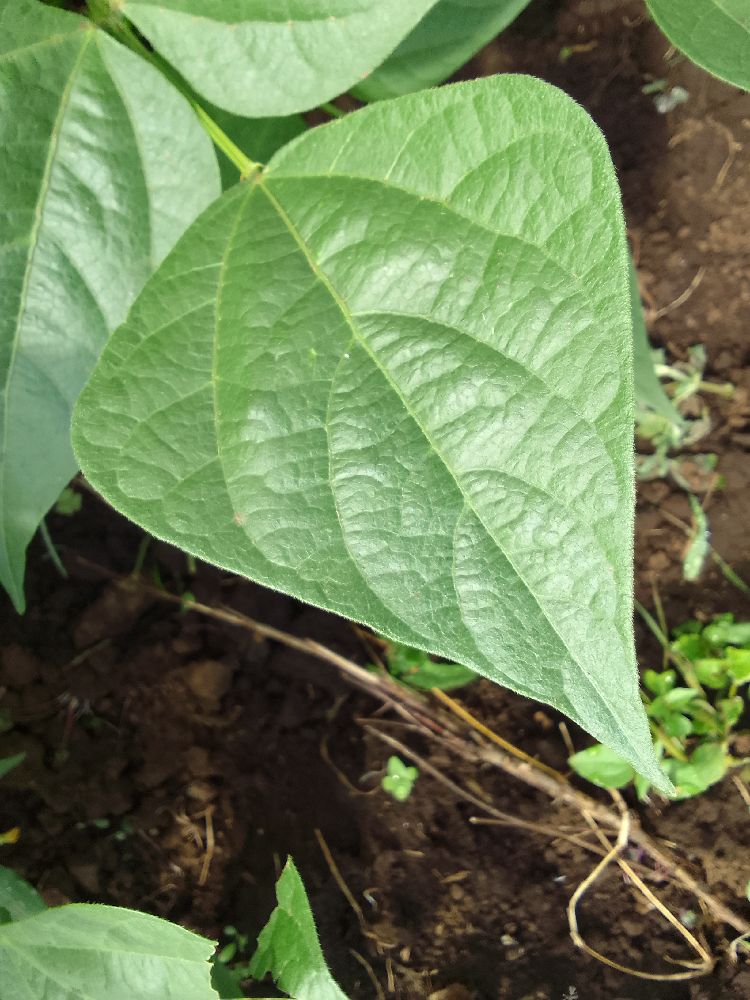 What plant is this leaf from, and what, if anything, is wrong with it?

common bean, healthy
